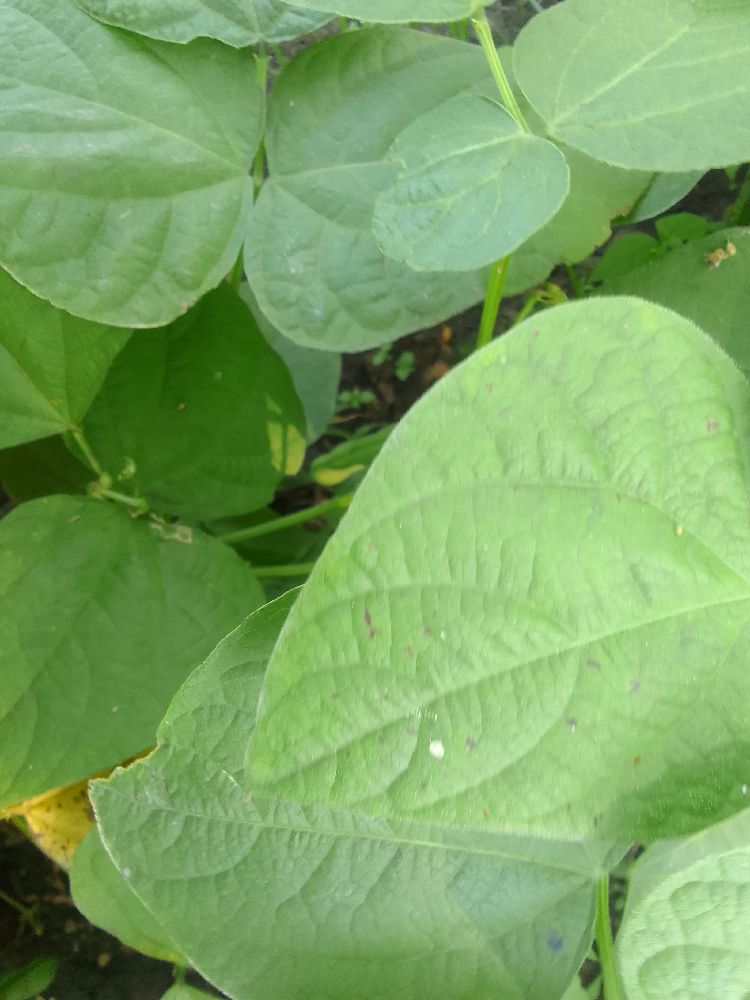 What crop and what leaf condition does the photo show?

common bean, healthy
